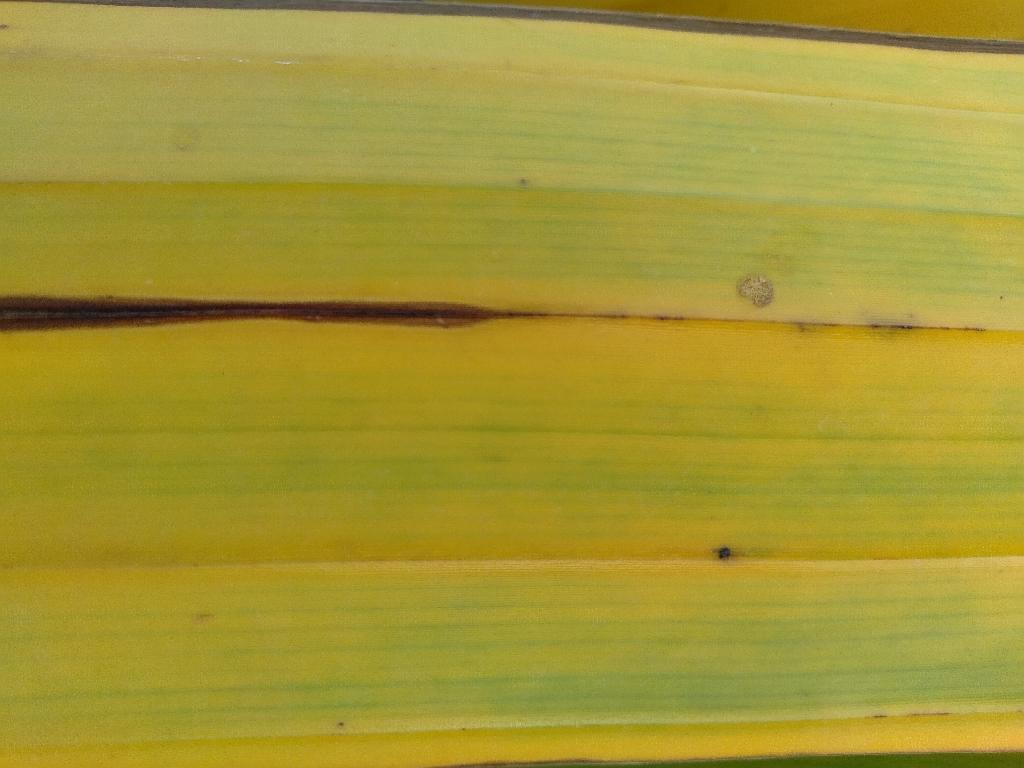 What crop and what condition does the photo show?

banana, fusarium wilt race 1
